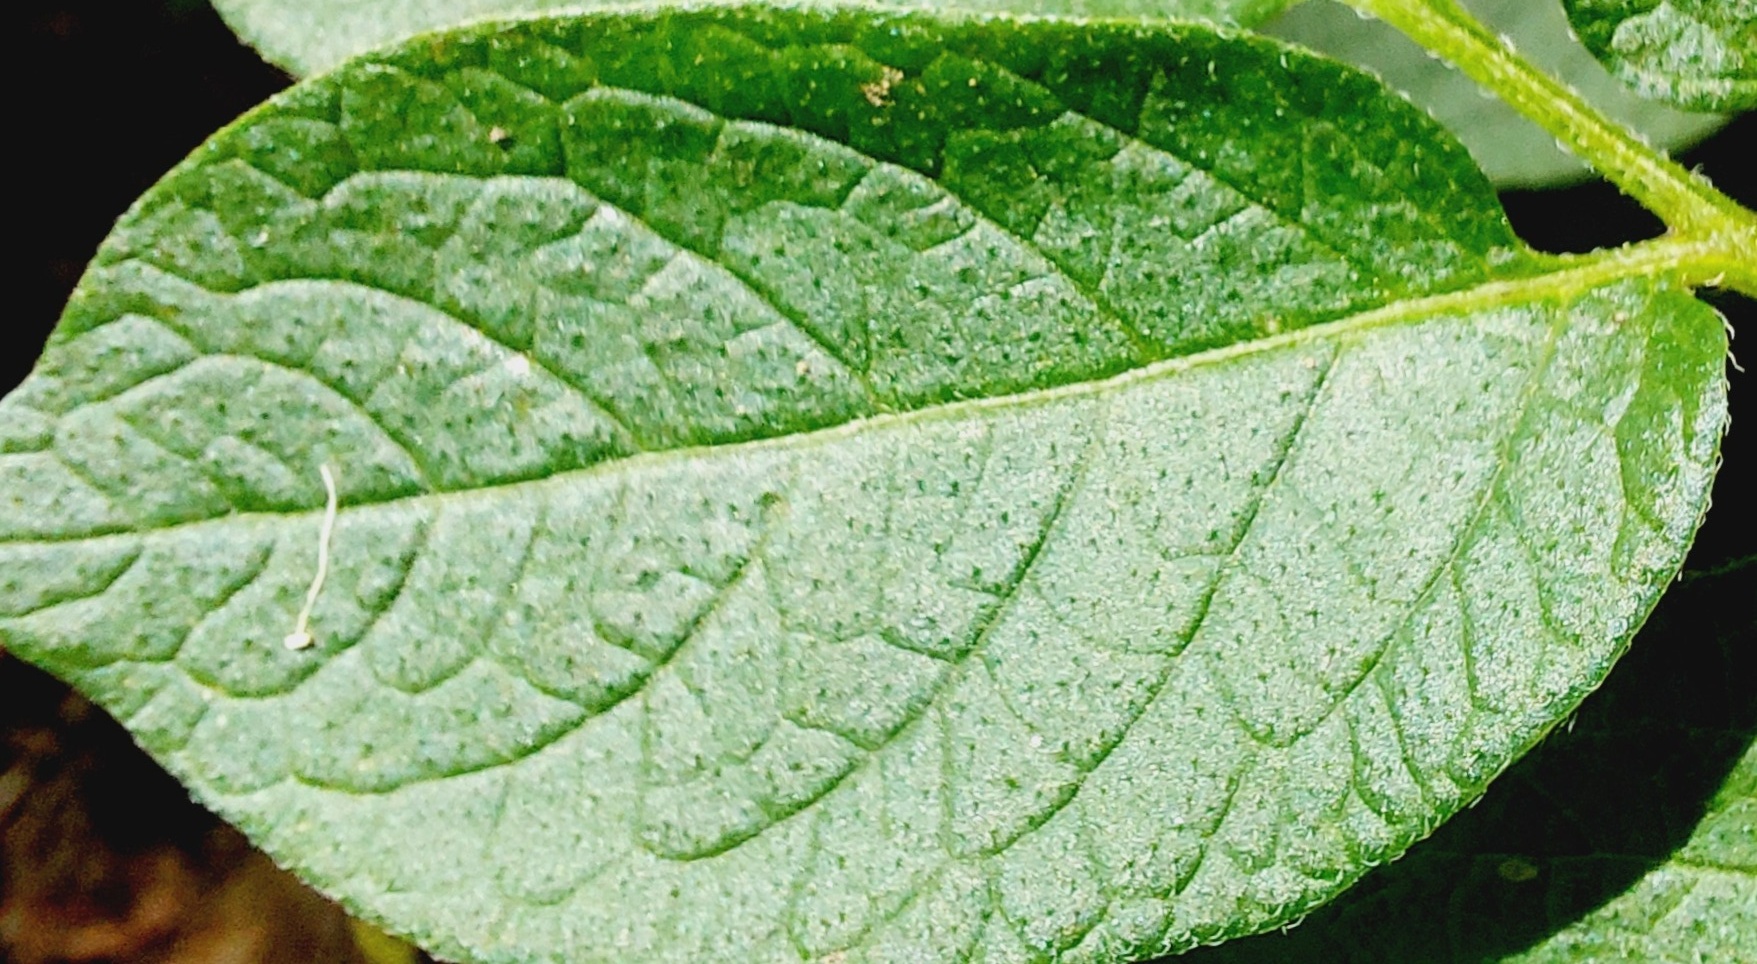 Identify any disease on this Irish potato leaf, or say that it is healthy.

healthy
